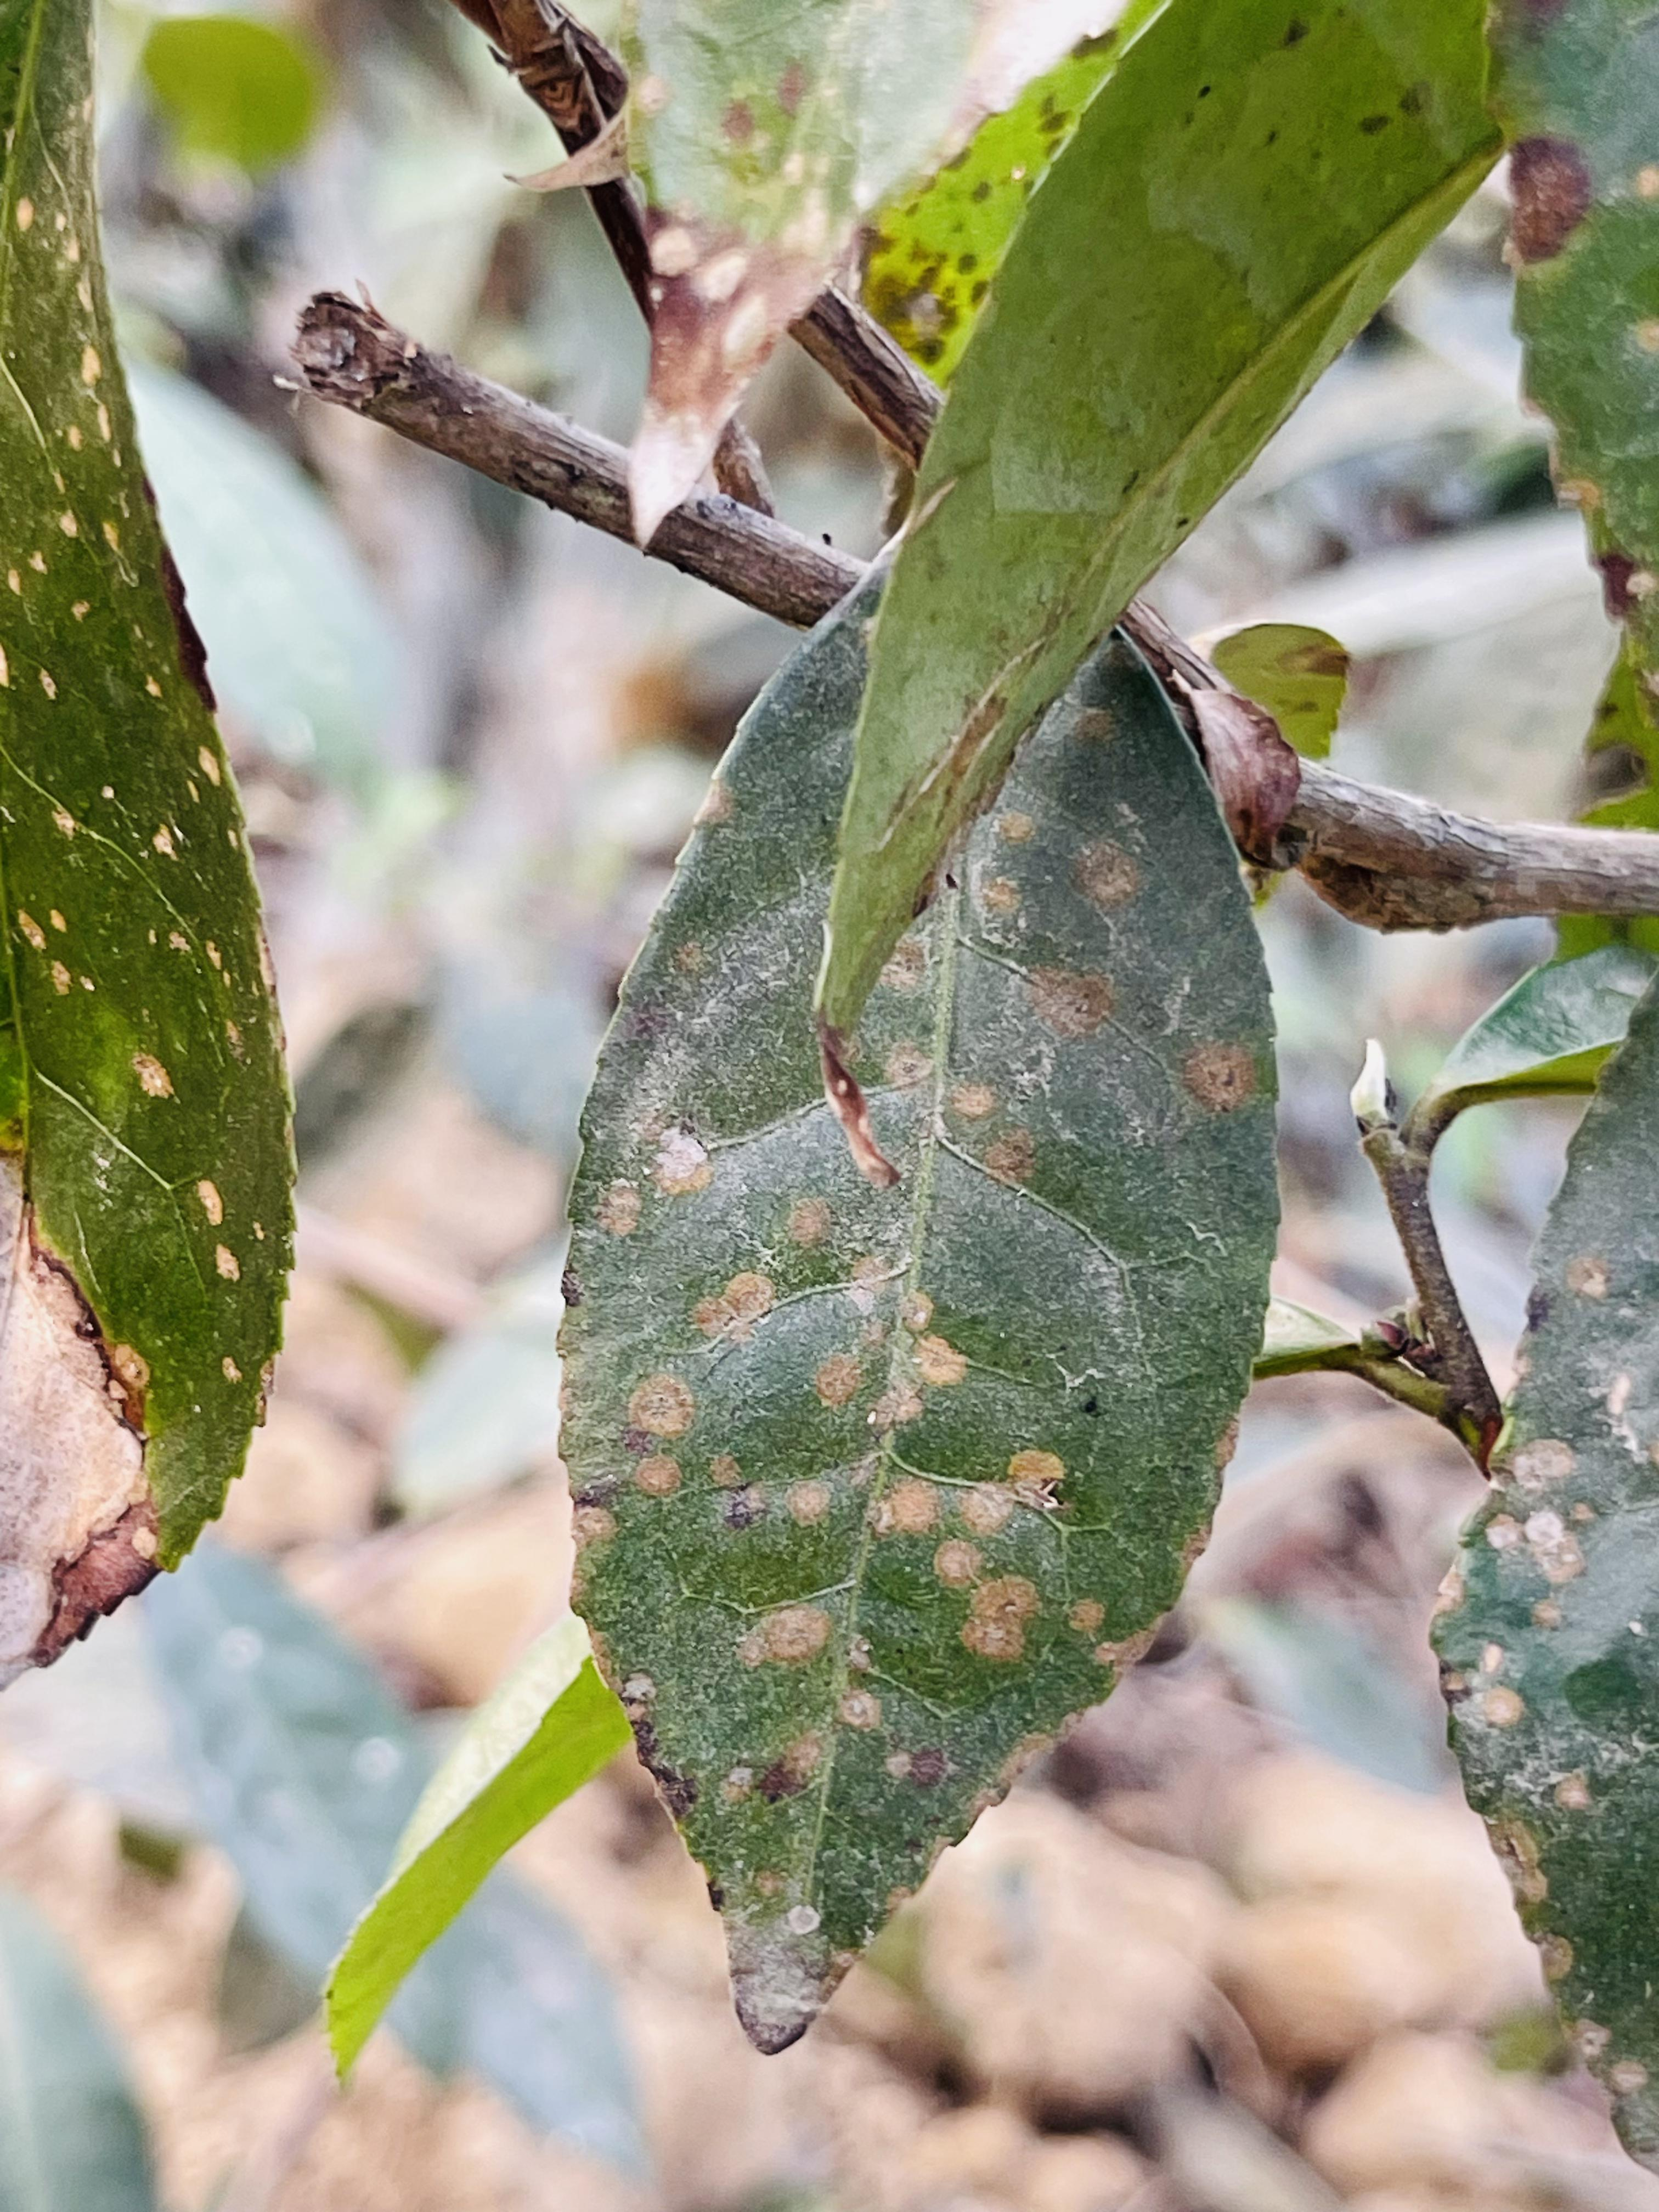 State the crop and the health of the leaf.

tea, red rust
